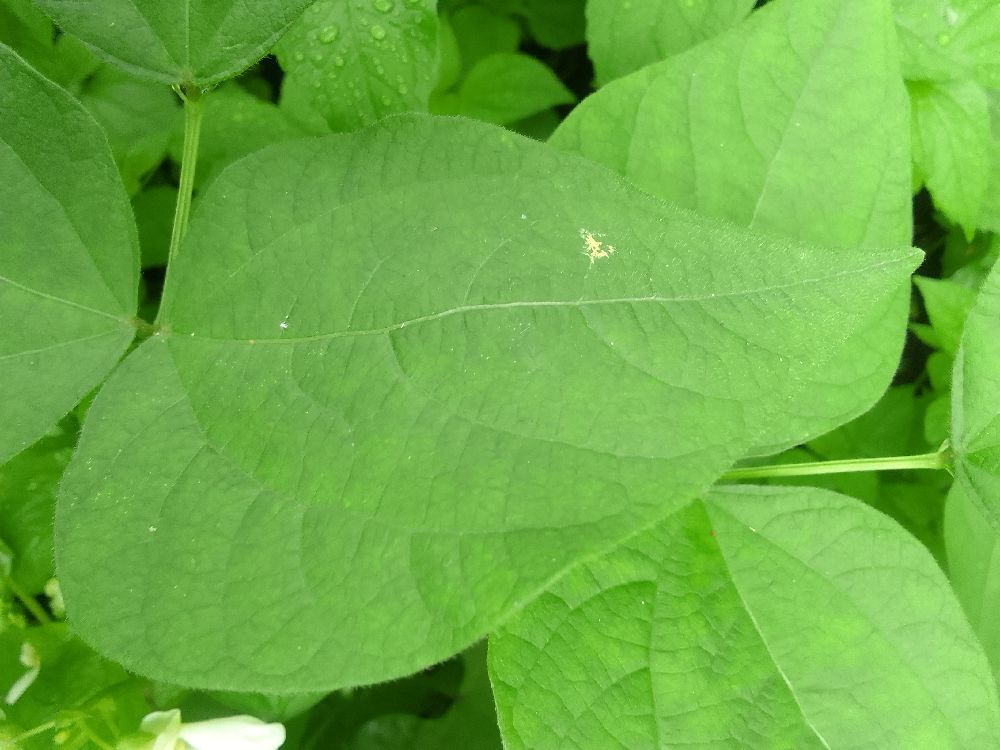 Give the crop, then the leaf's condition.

common bean, healthy
